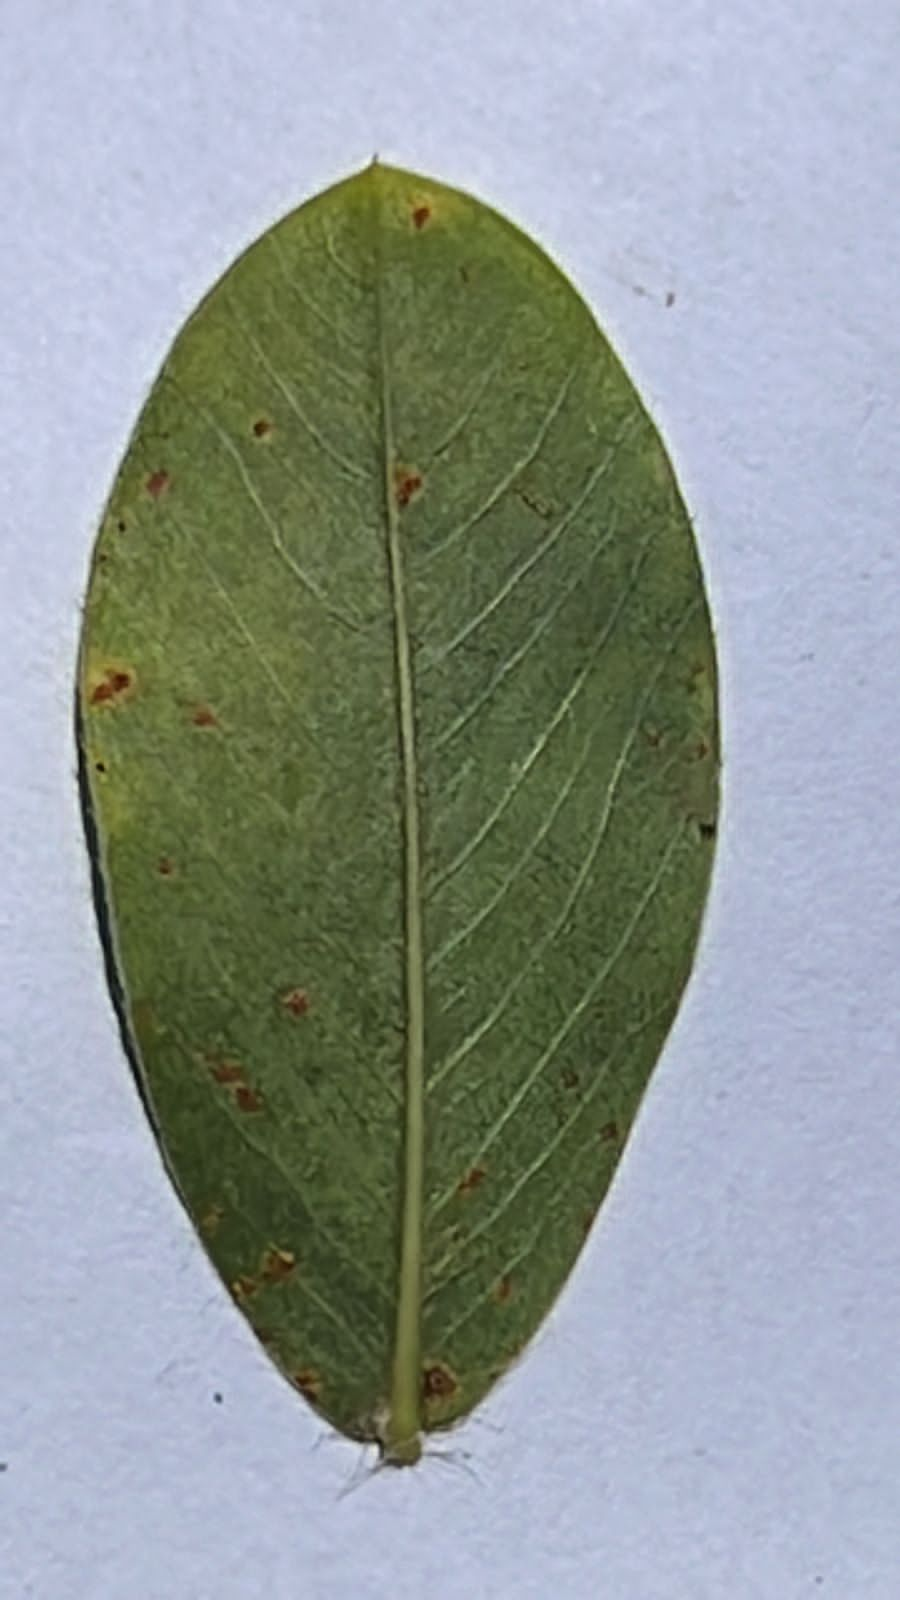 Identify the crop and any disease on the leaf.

peanut, puccinia arachidis
